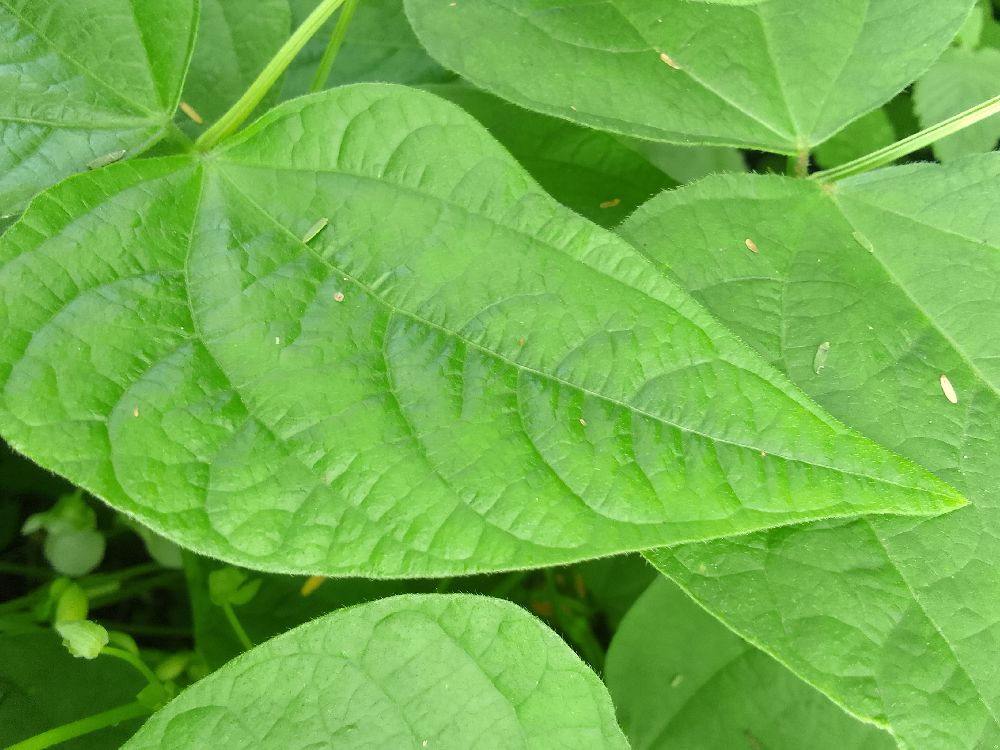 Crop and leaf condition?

common bean, healthy
